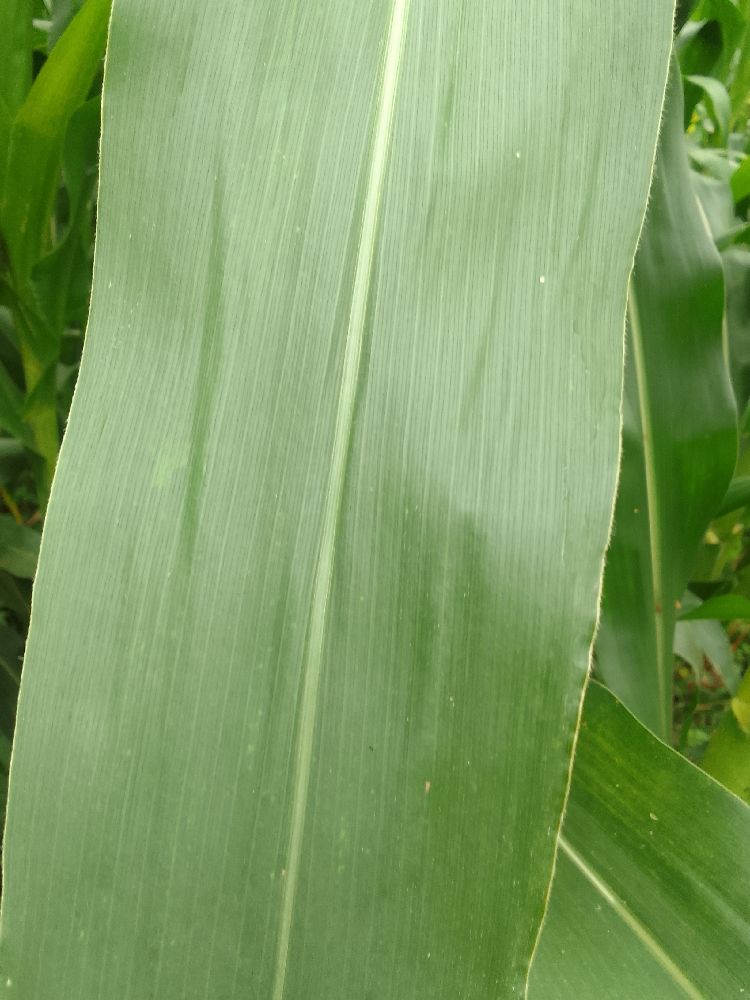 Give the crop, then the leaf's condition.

maize, healthy
